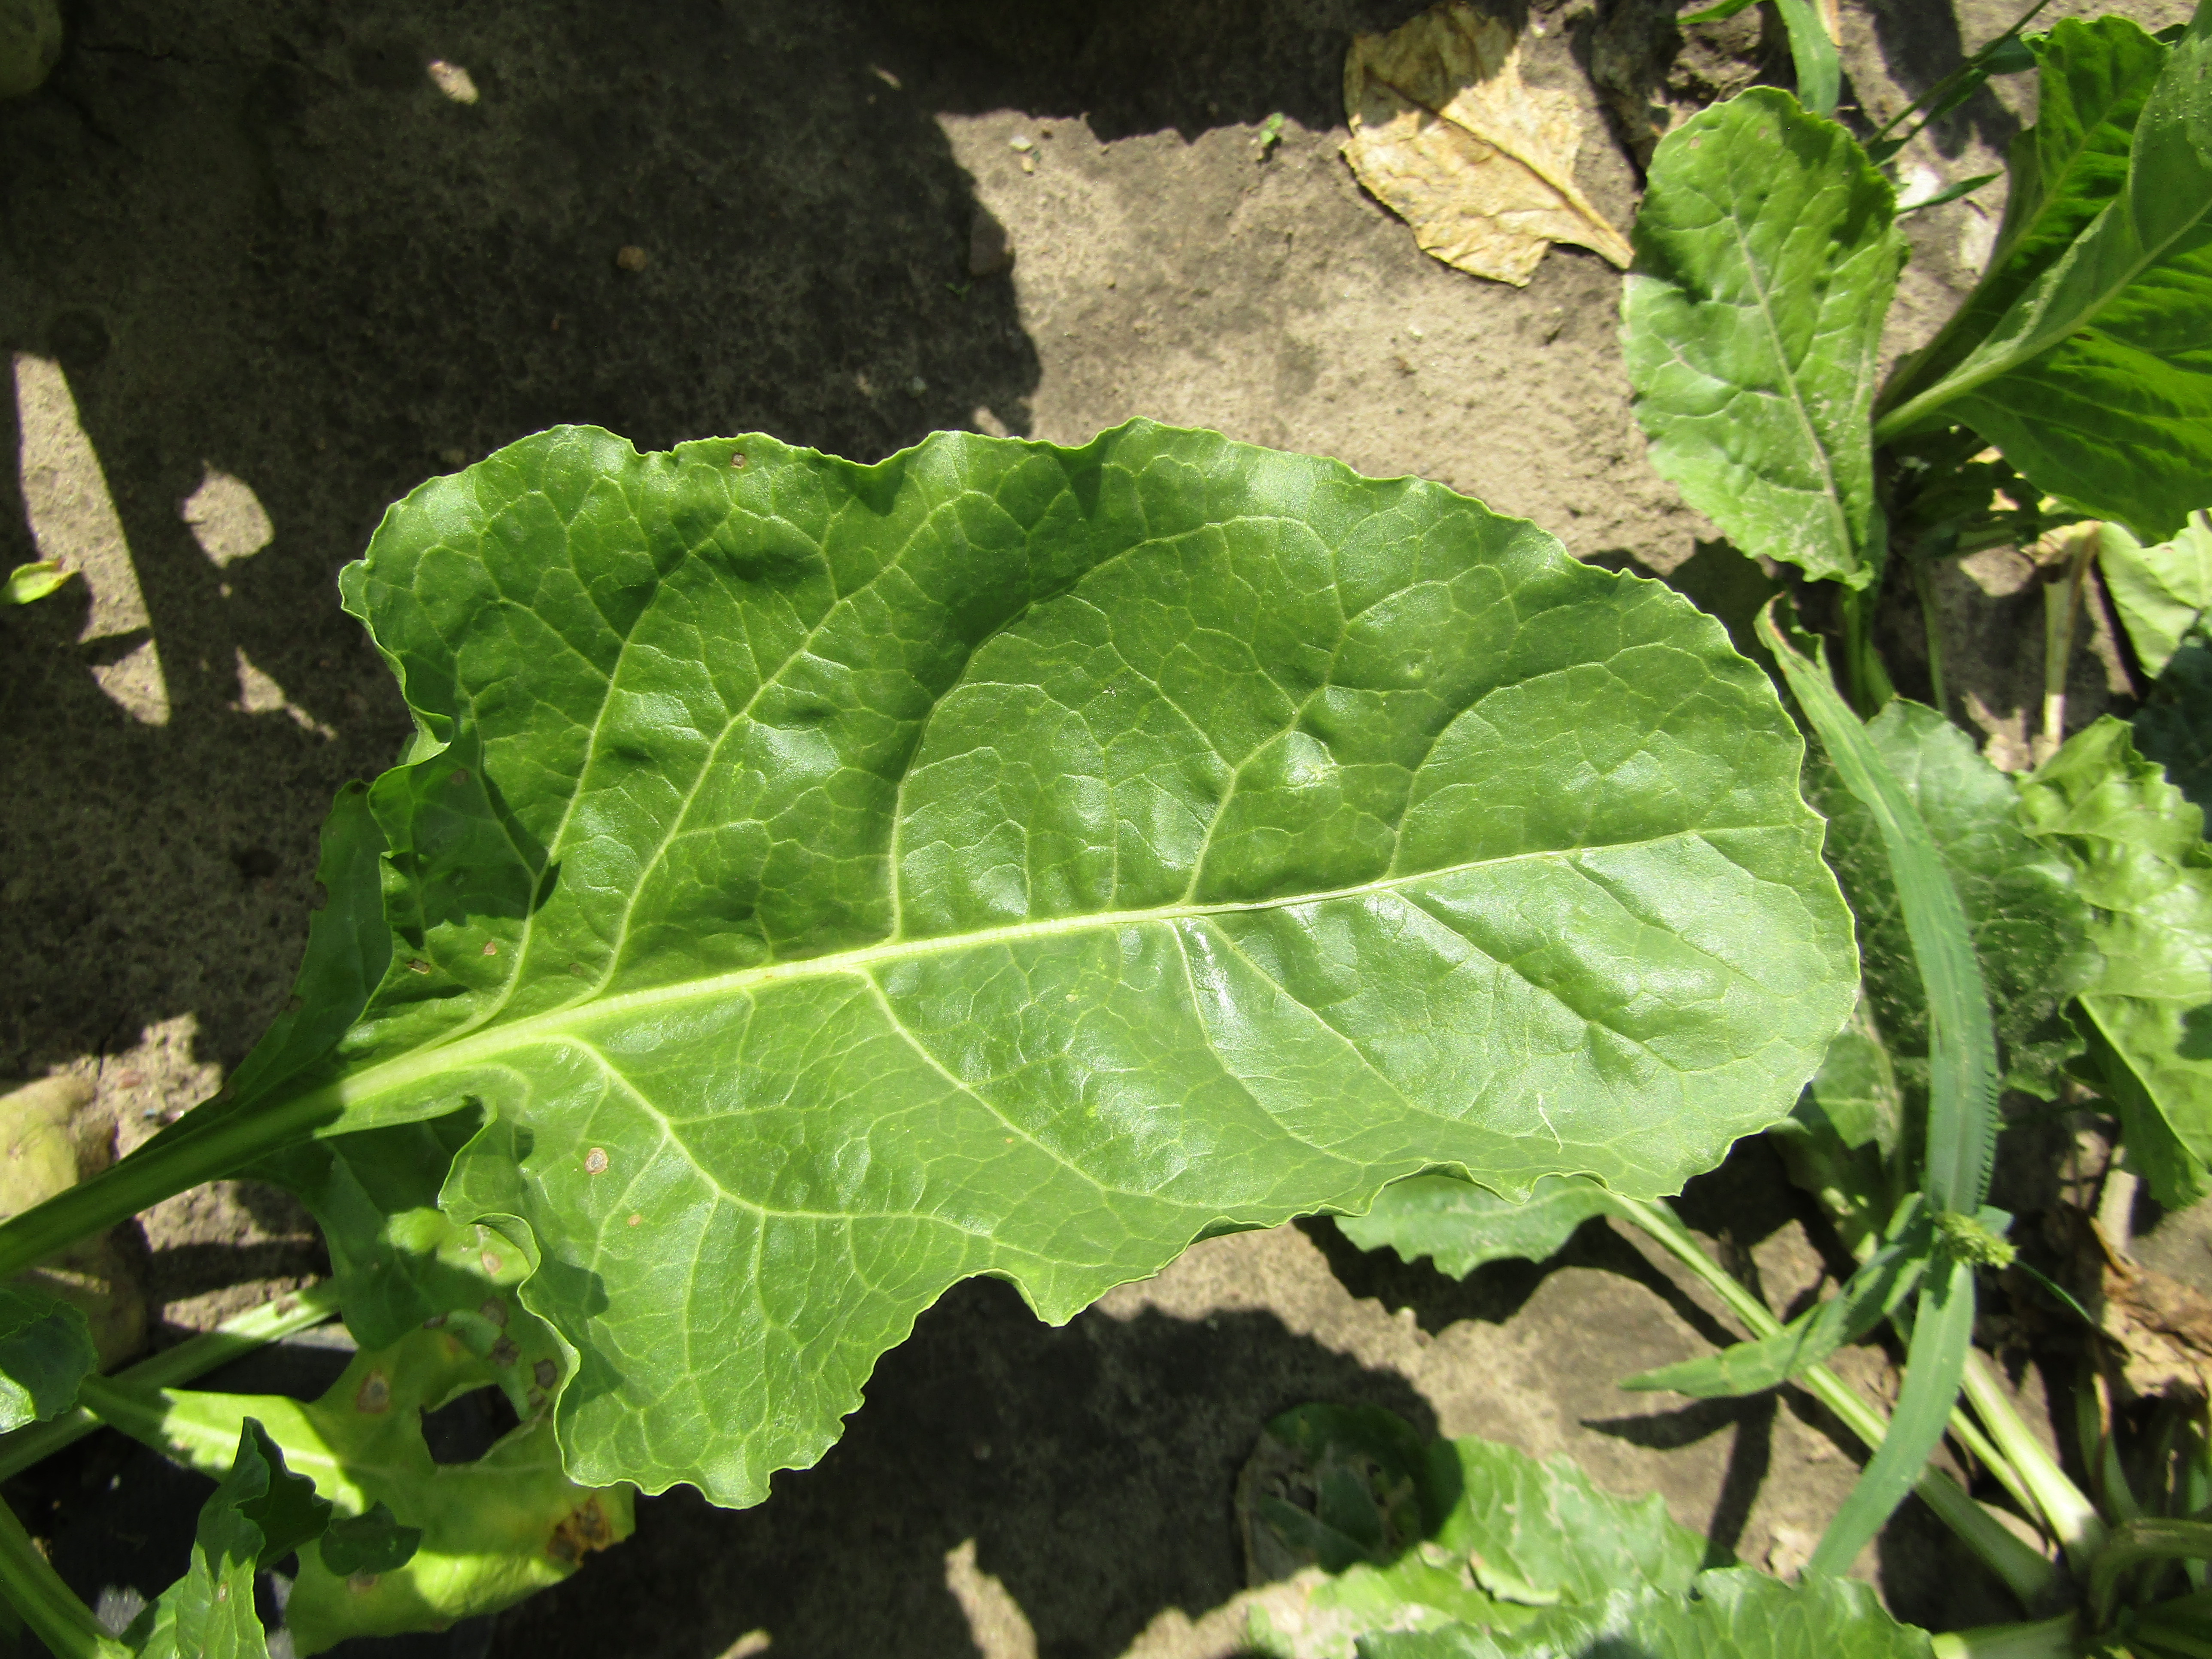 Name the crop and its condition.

beet, cercospora
